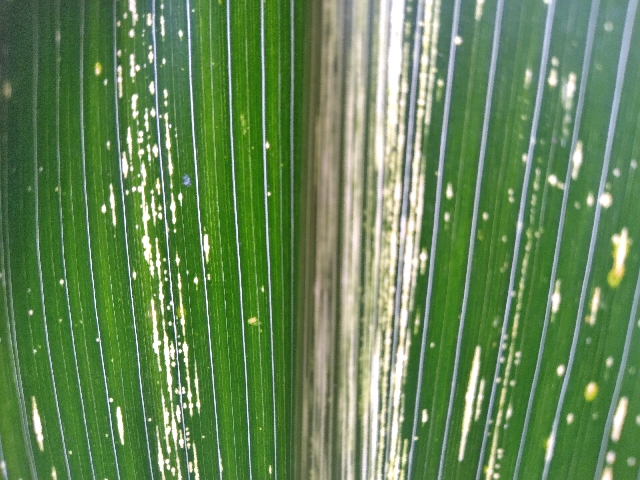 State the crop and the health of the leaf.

maize, maize streak virus
